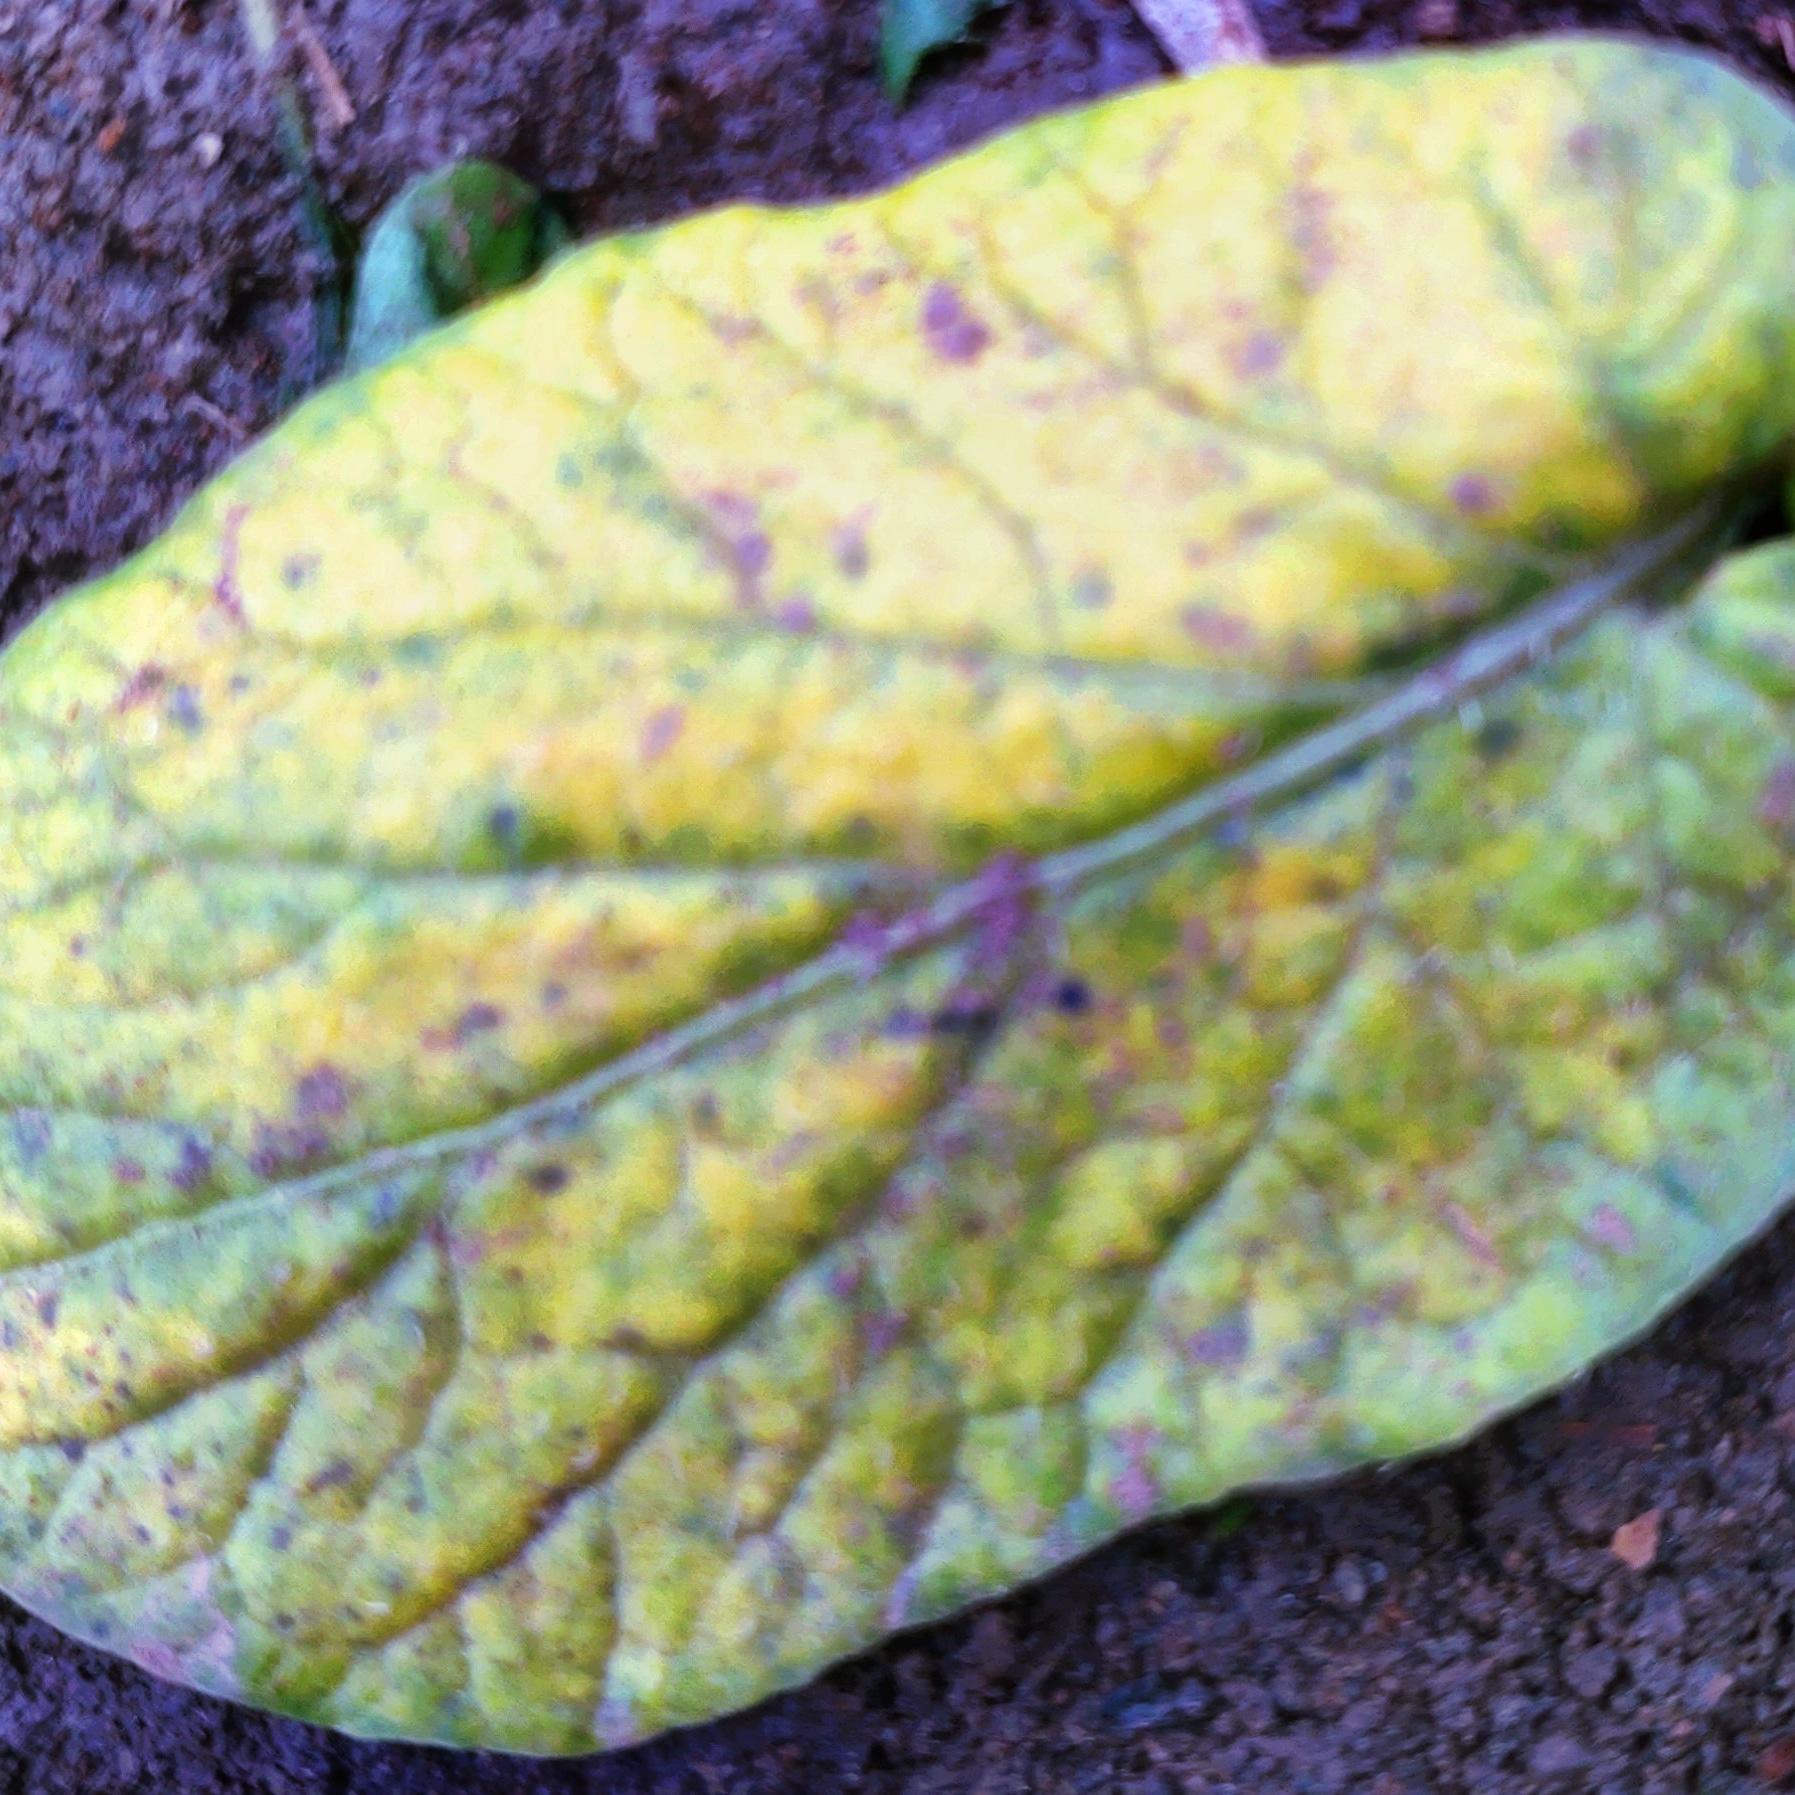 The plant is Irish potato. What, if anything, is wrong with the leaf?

late blight
